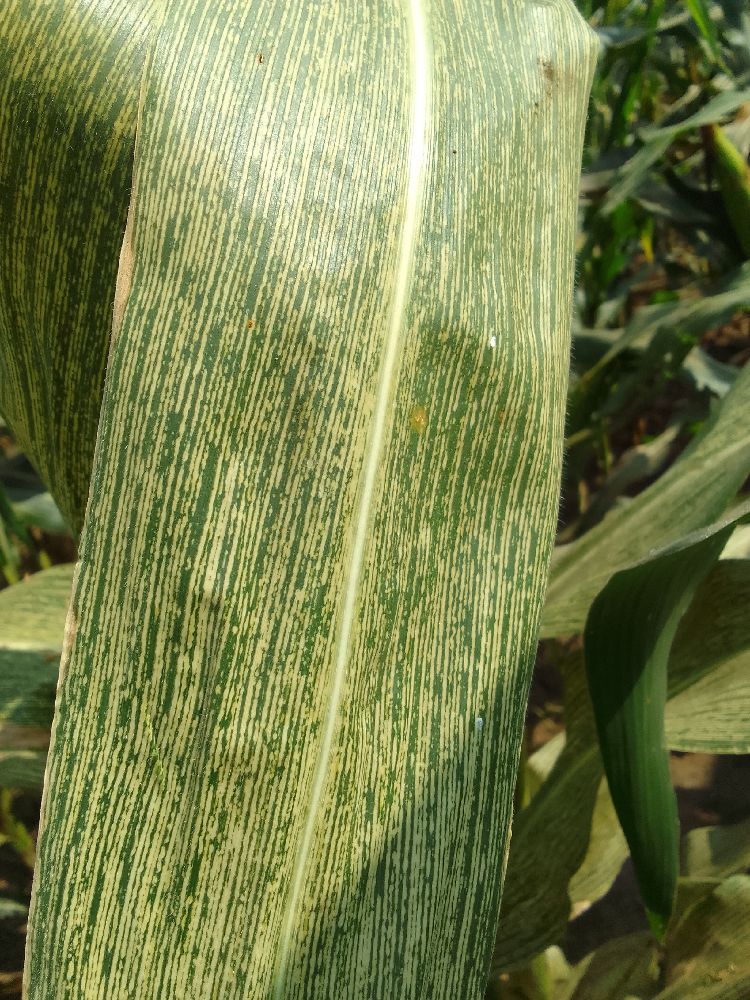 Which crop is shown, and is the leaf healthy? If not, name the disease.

maize, maize streak virus
